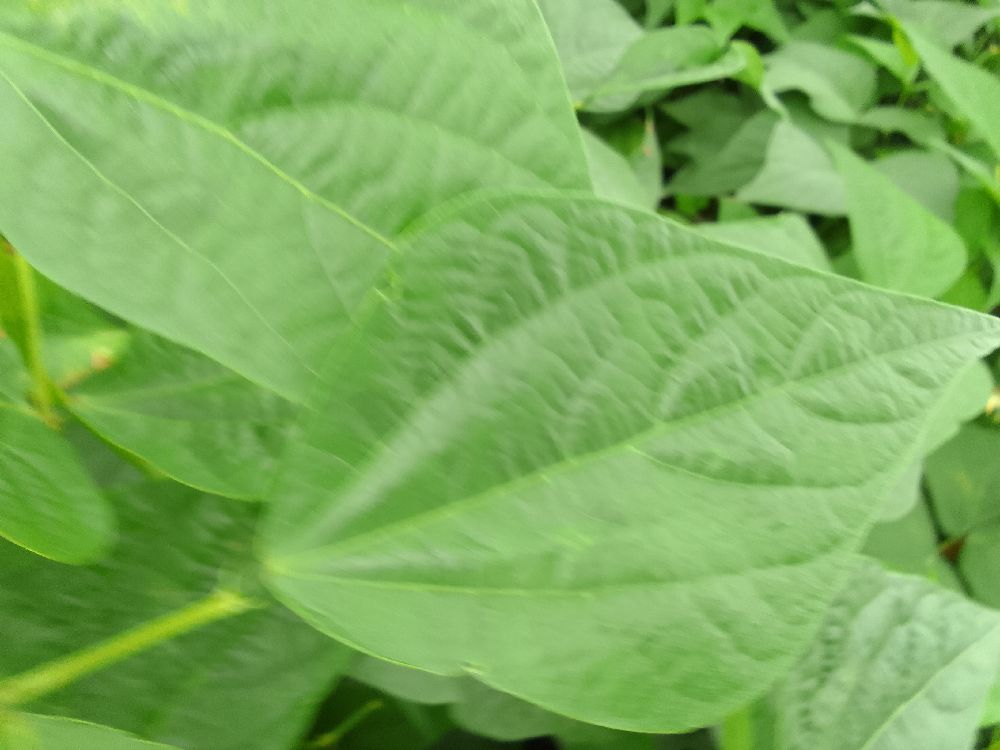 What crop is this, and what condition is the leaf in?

common bean, healthy
